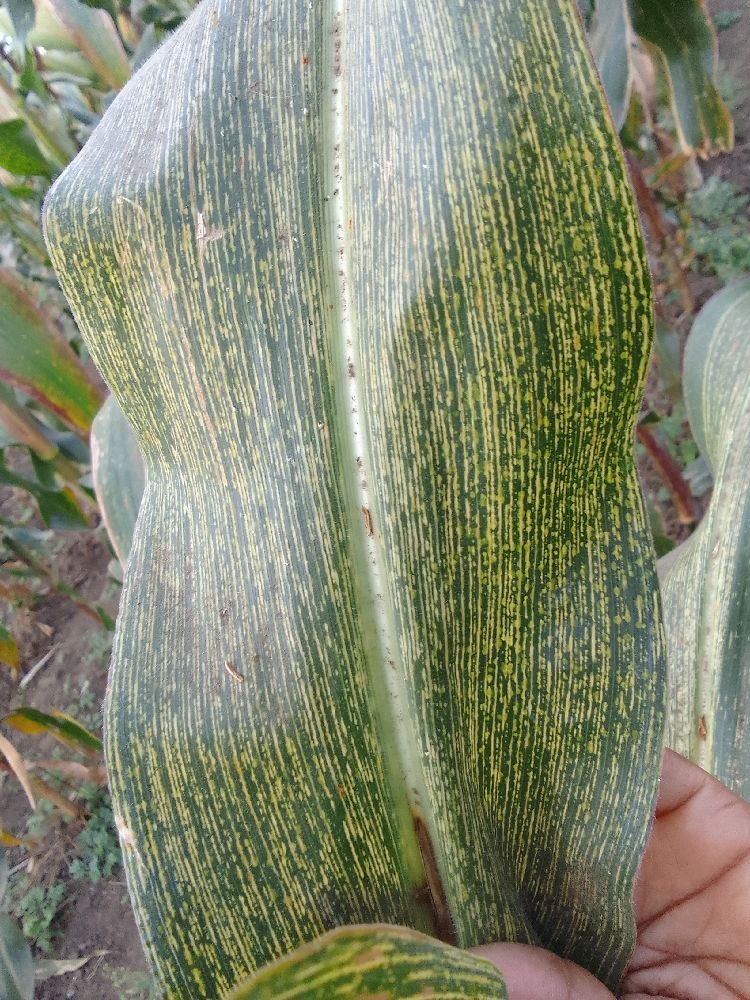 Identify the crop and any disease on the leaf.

maize, maize streak virus
